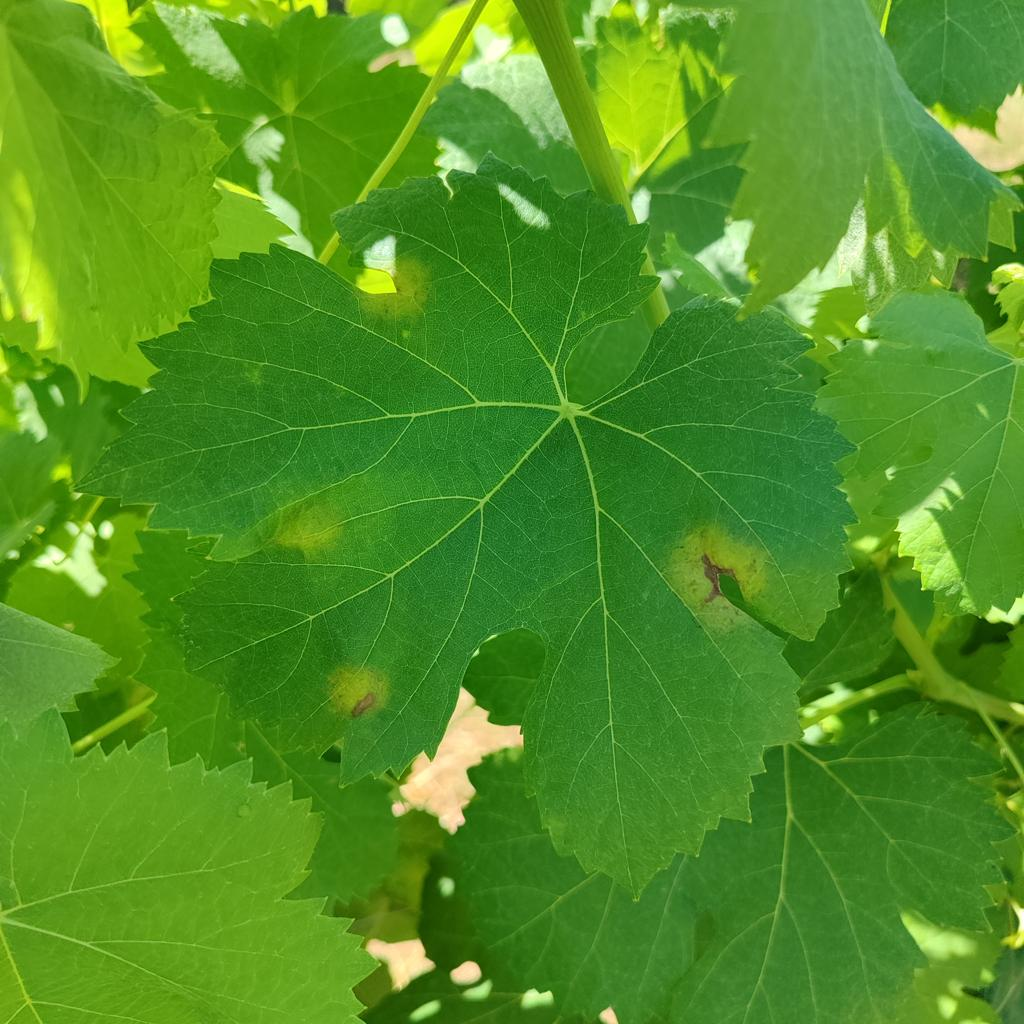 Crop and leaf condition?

grapevine, downy mildew
